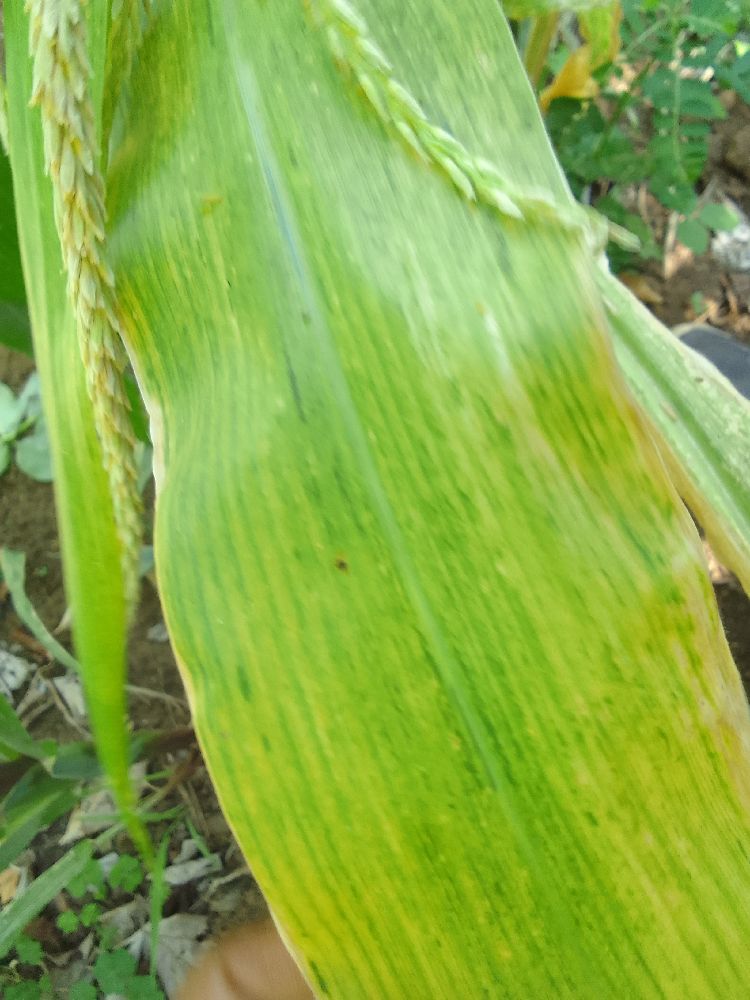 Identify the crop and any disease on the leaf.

maize, maize lethal necrosis
